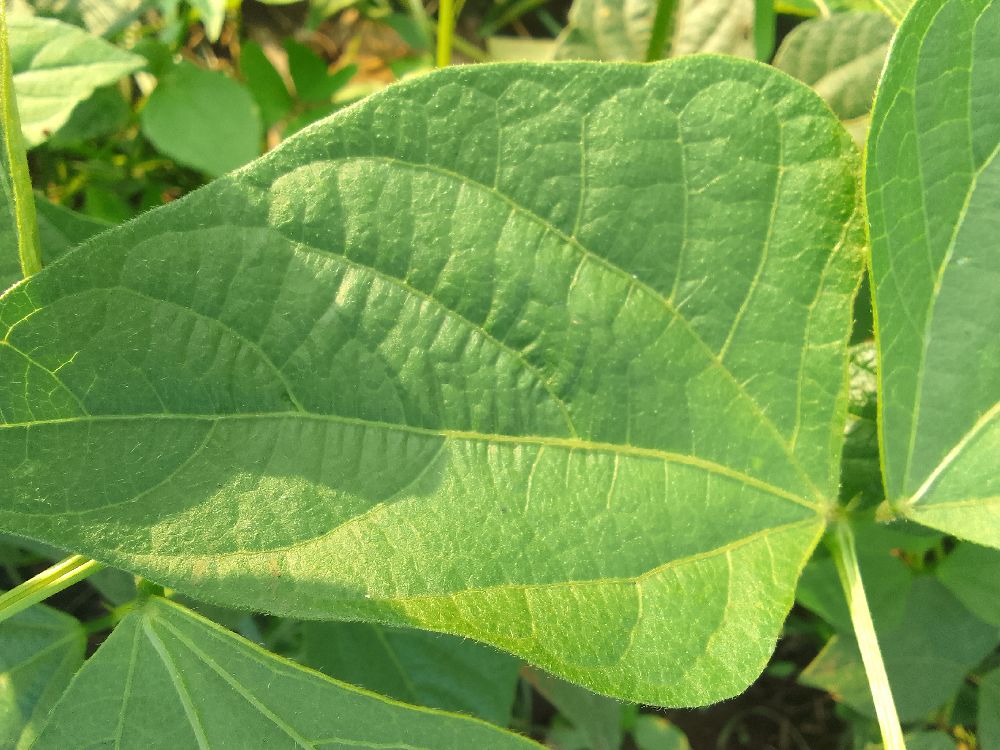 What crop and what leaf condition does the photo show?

common bean, healthy
